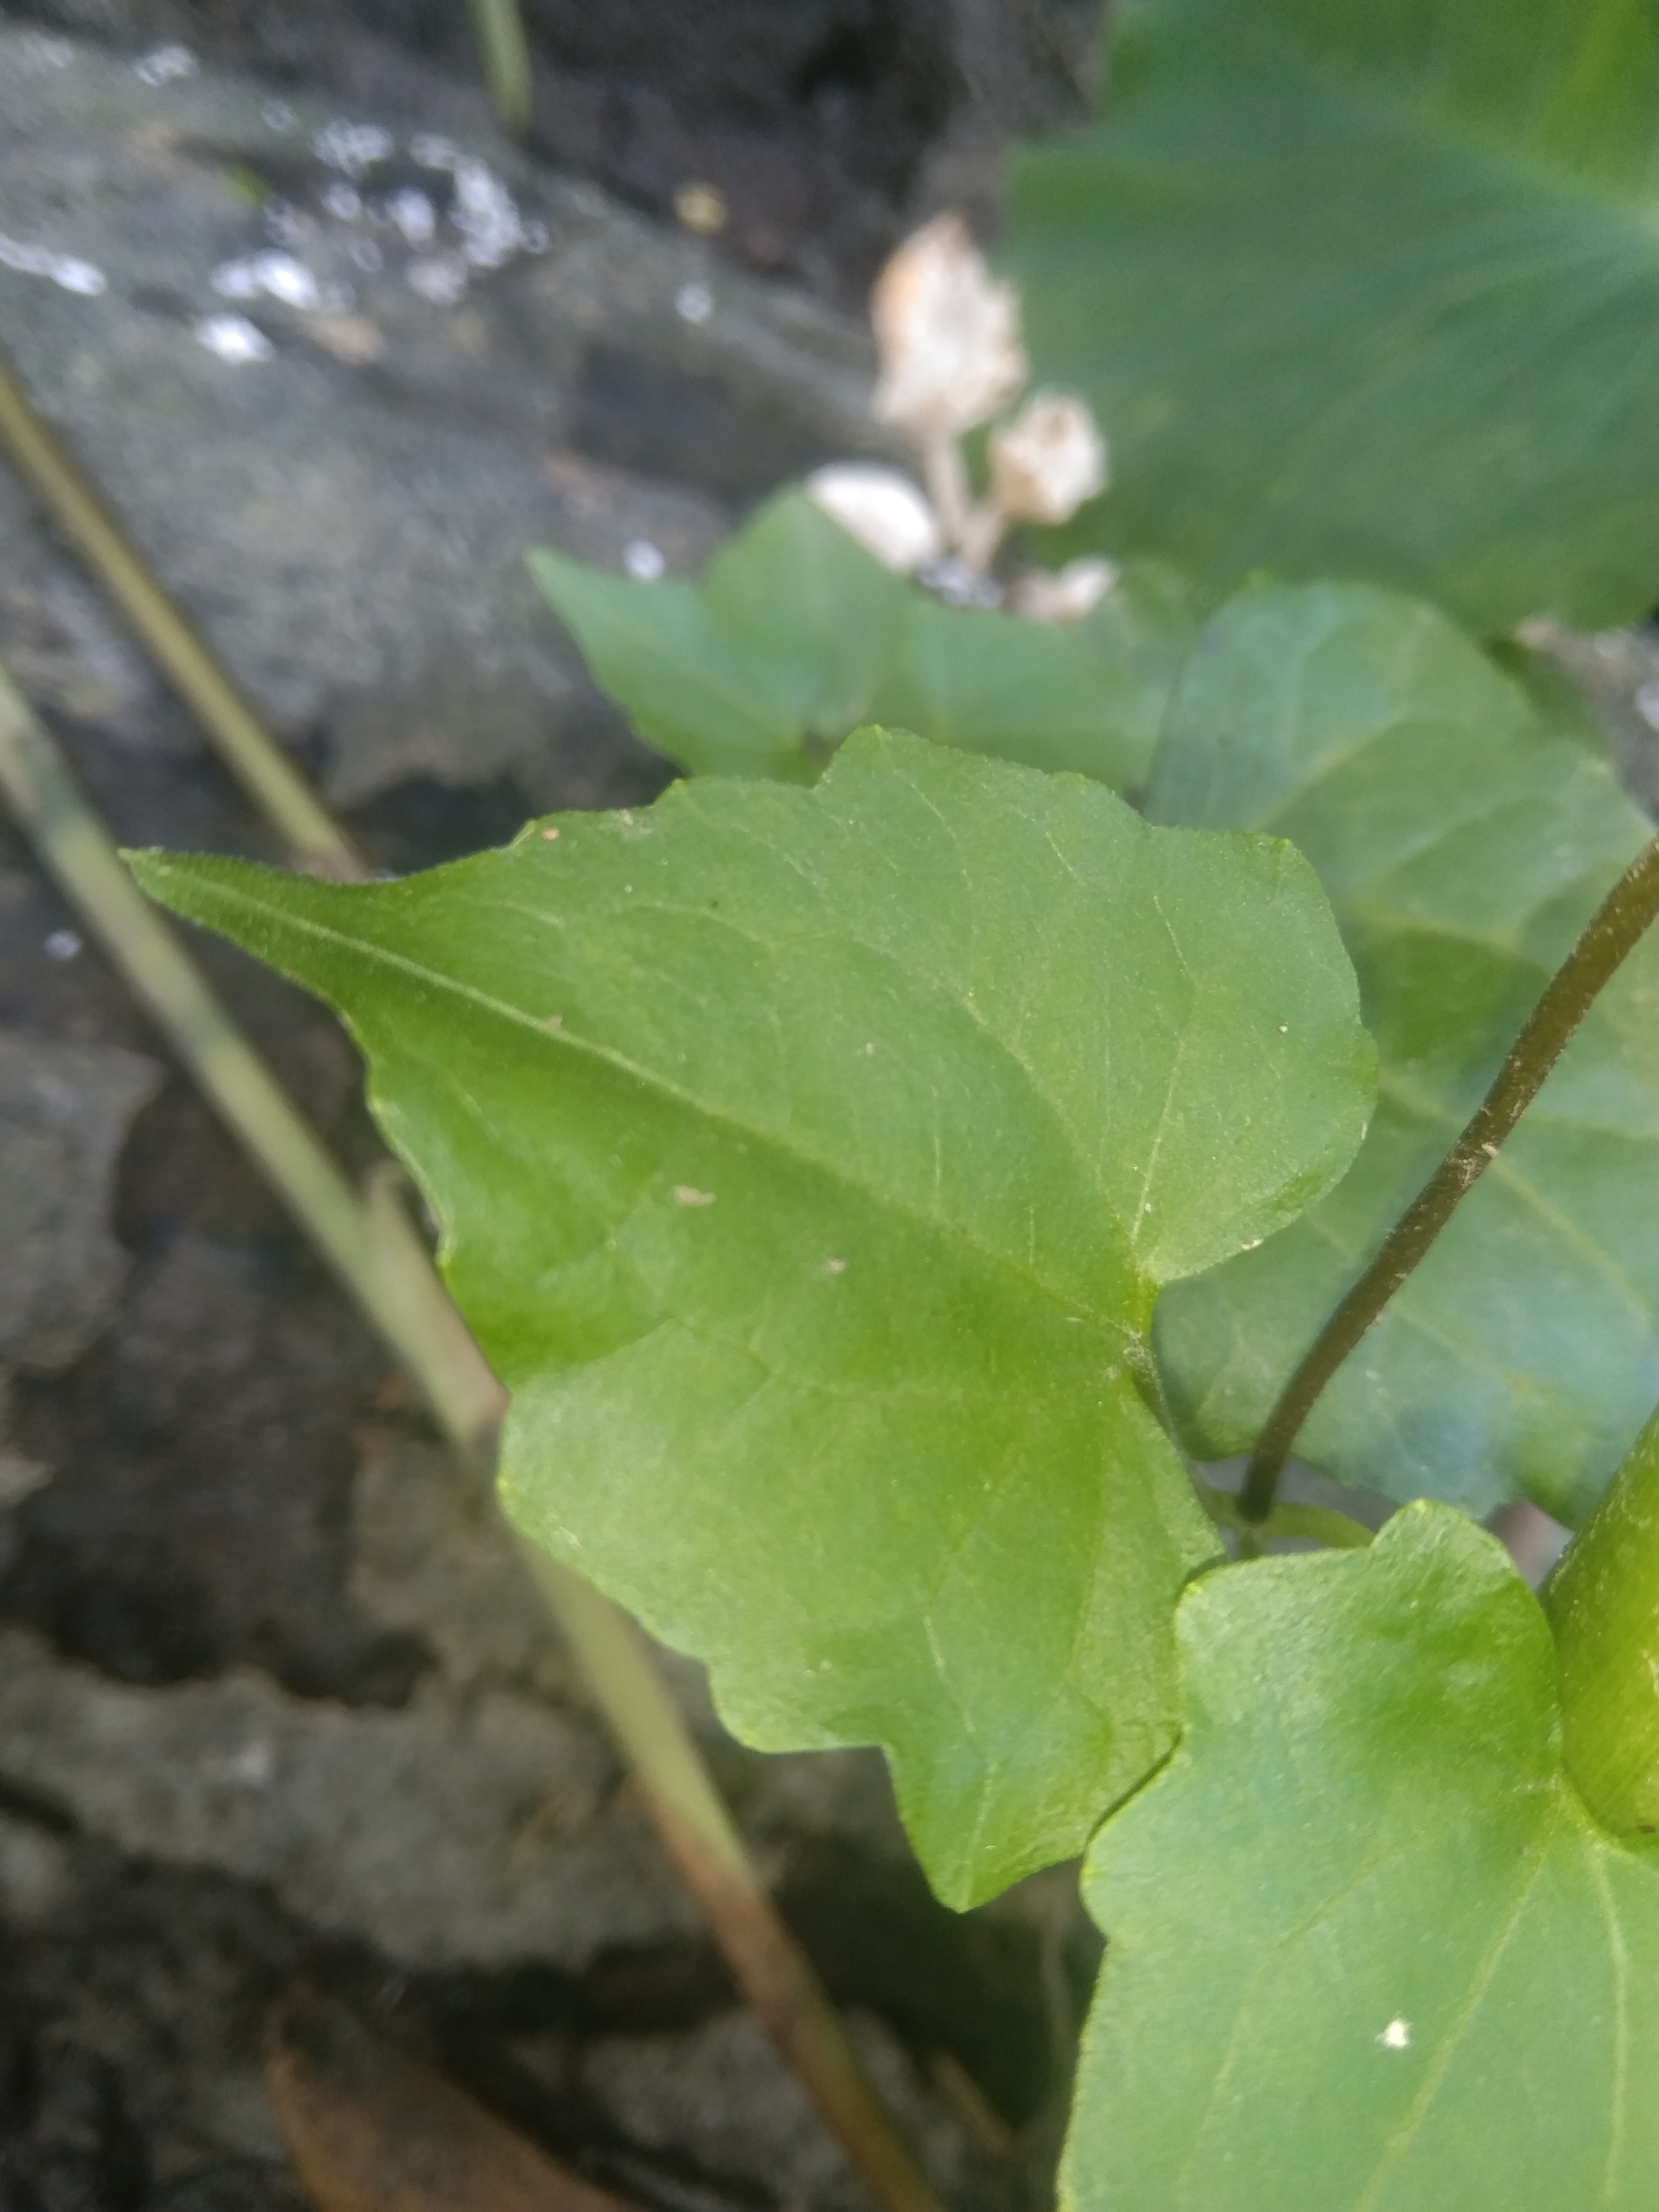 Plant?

bitter vine
